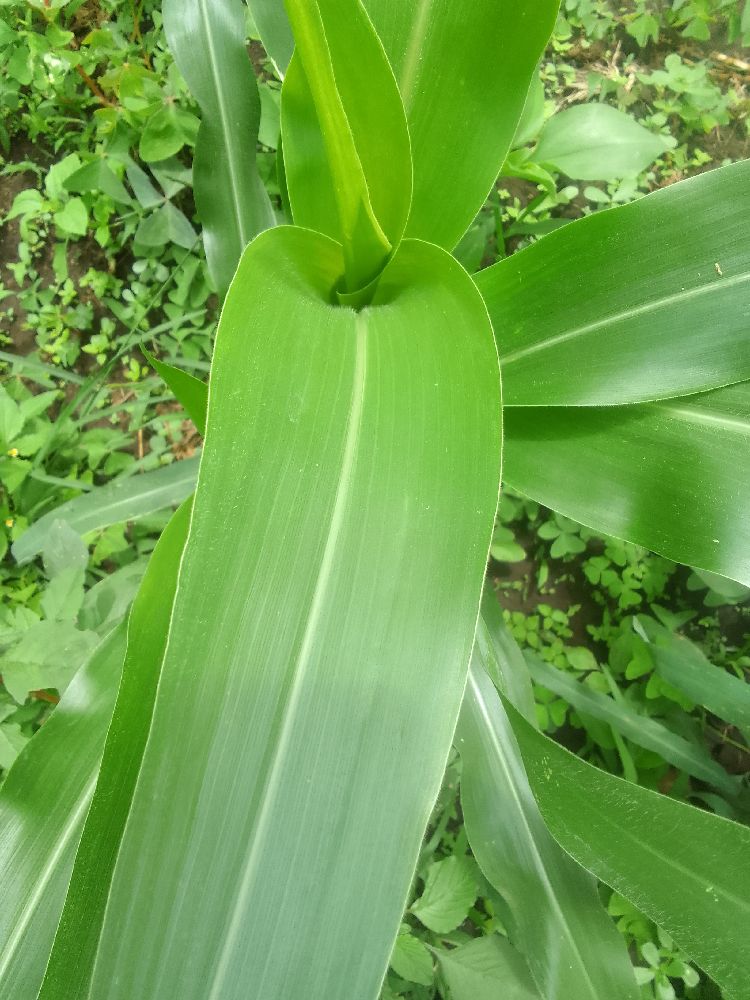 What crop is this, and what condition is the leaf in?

maize, healthy
